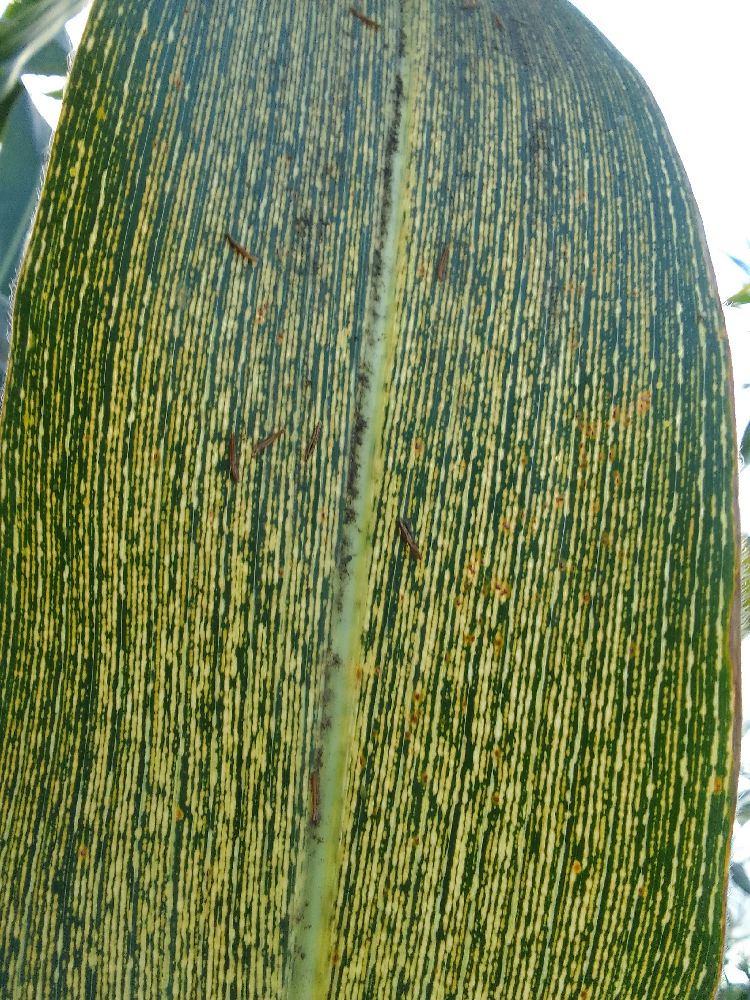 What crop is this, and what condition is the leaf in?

maize, maize streak virus
